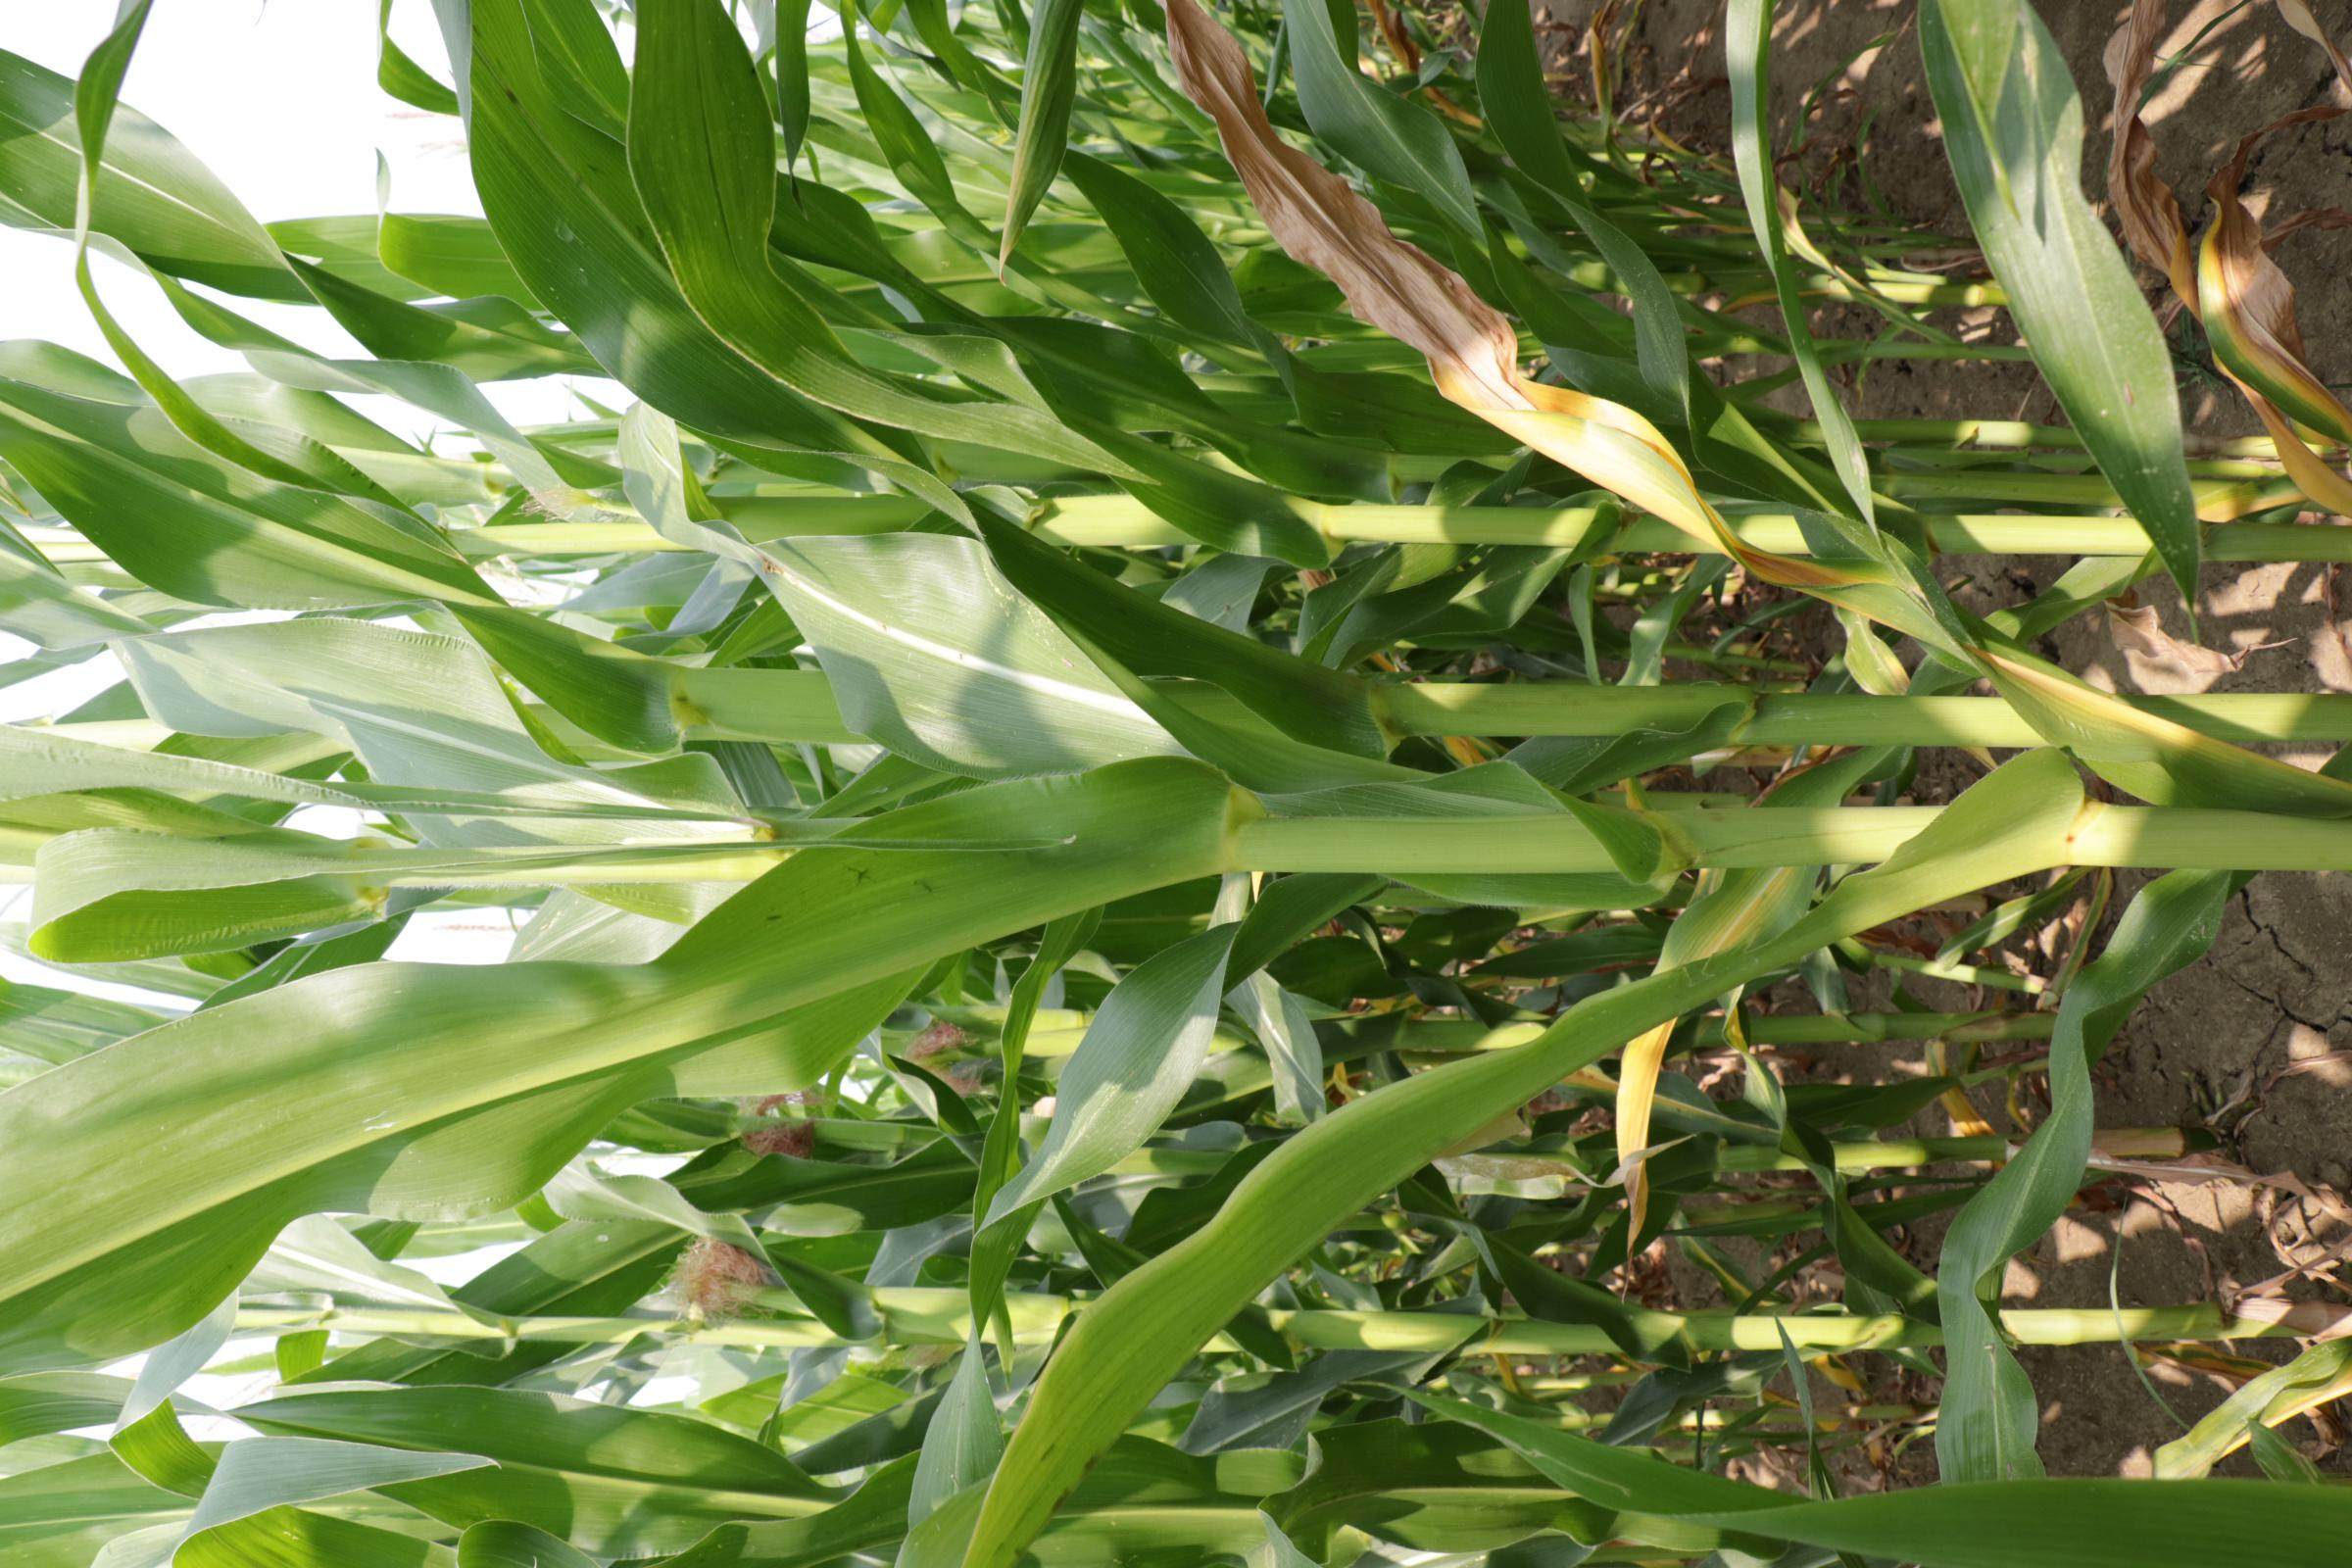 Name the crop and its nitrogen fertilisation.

maize, full nitrogen fertilisation
